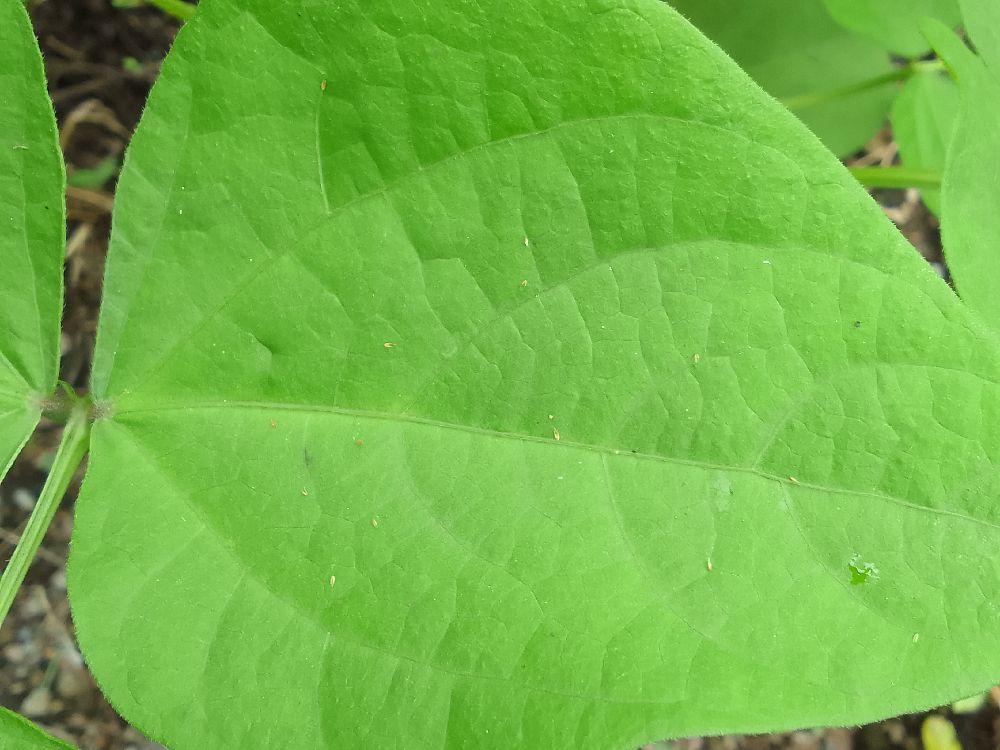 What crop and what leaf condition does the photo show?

common bean, healthy
